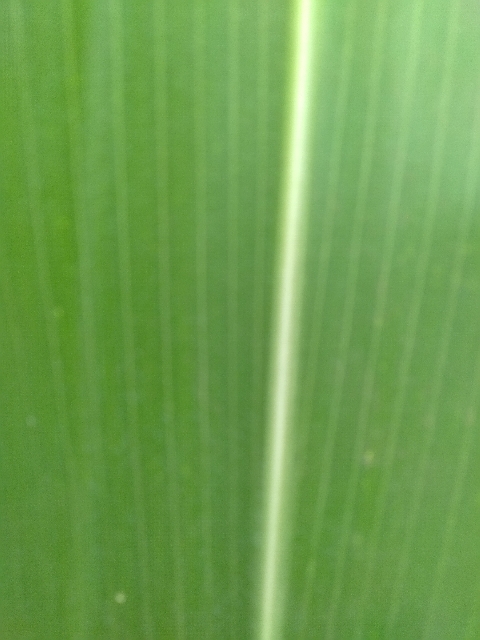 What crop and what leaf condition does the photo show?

maize, healthy
